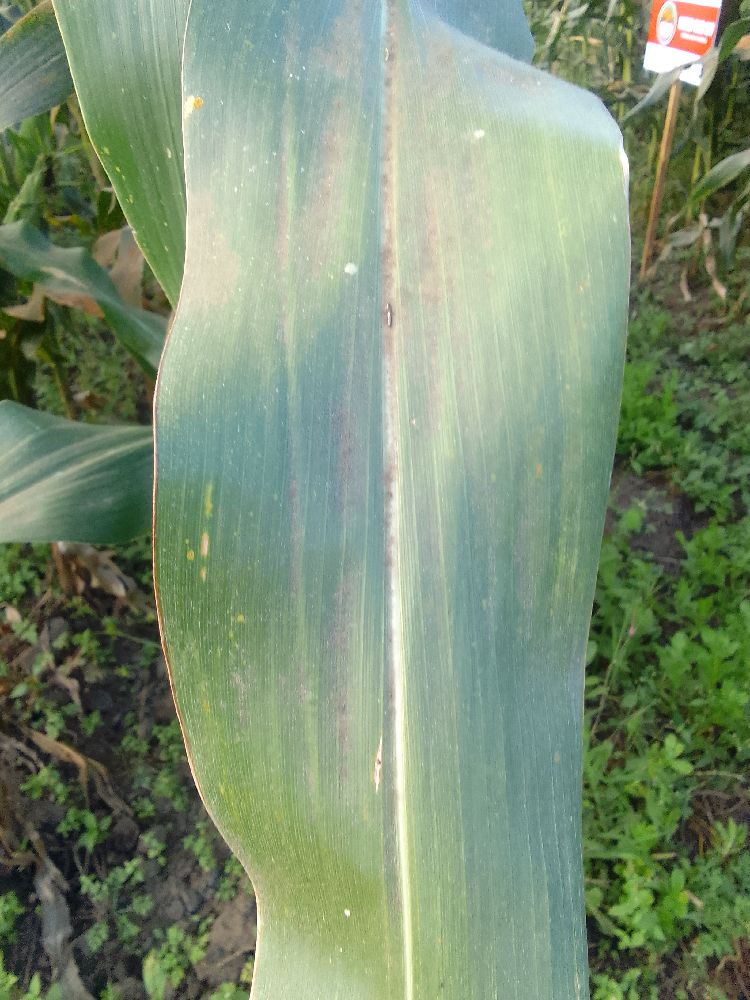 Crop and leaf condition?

maize, healthy
